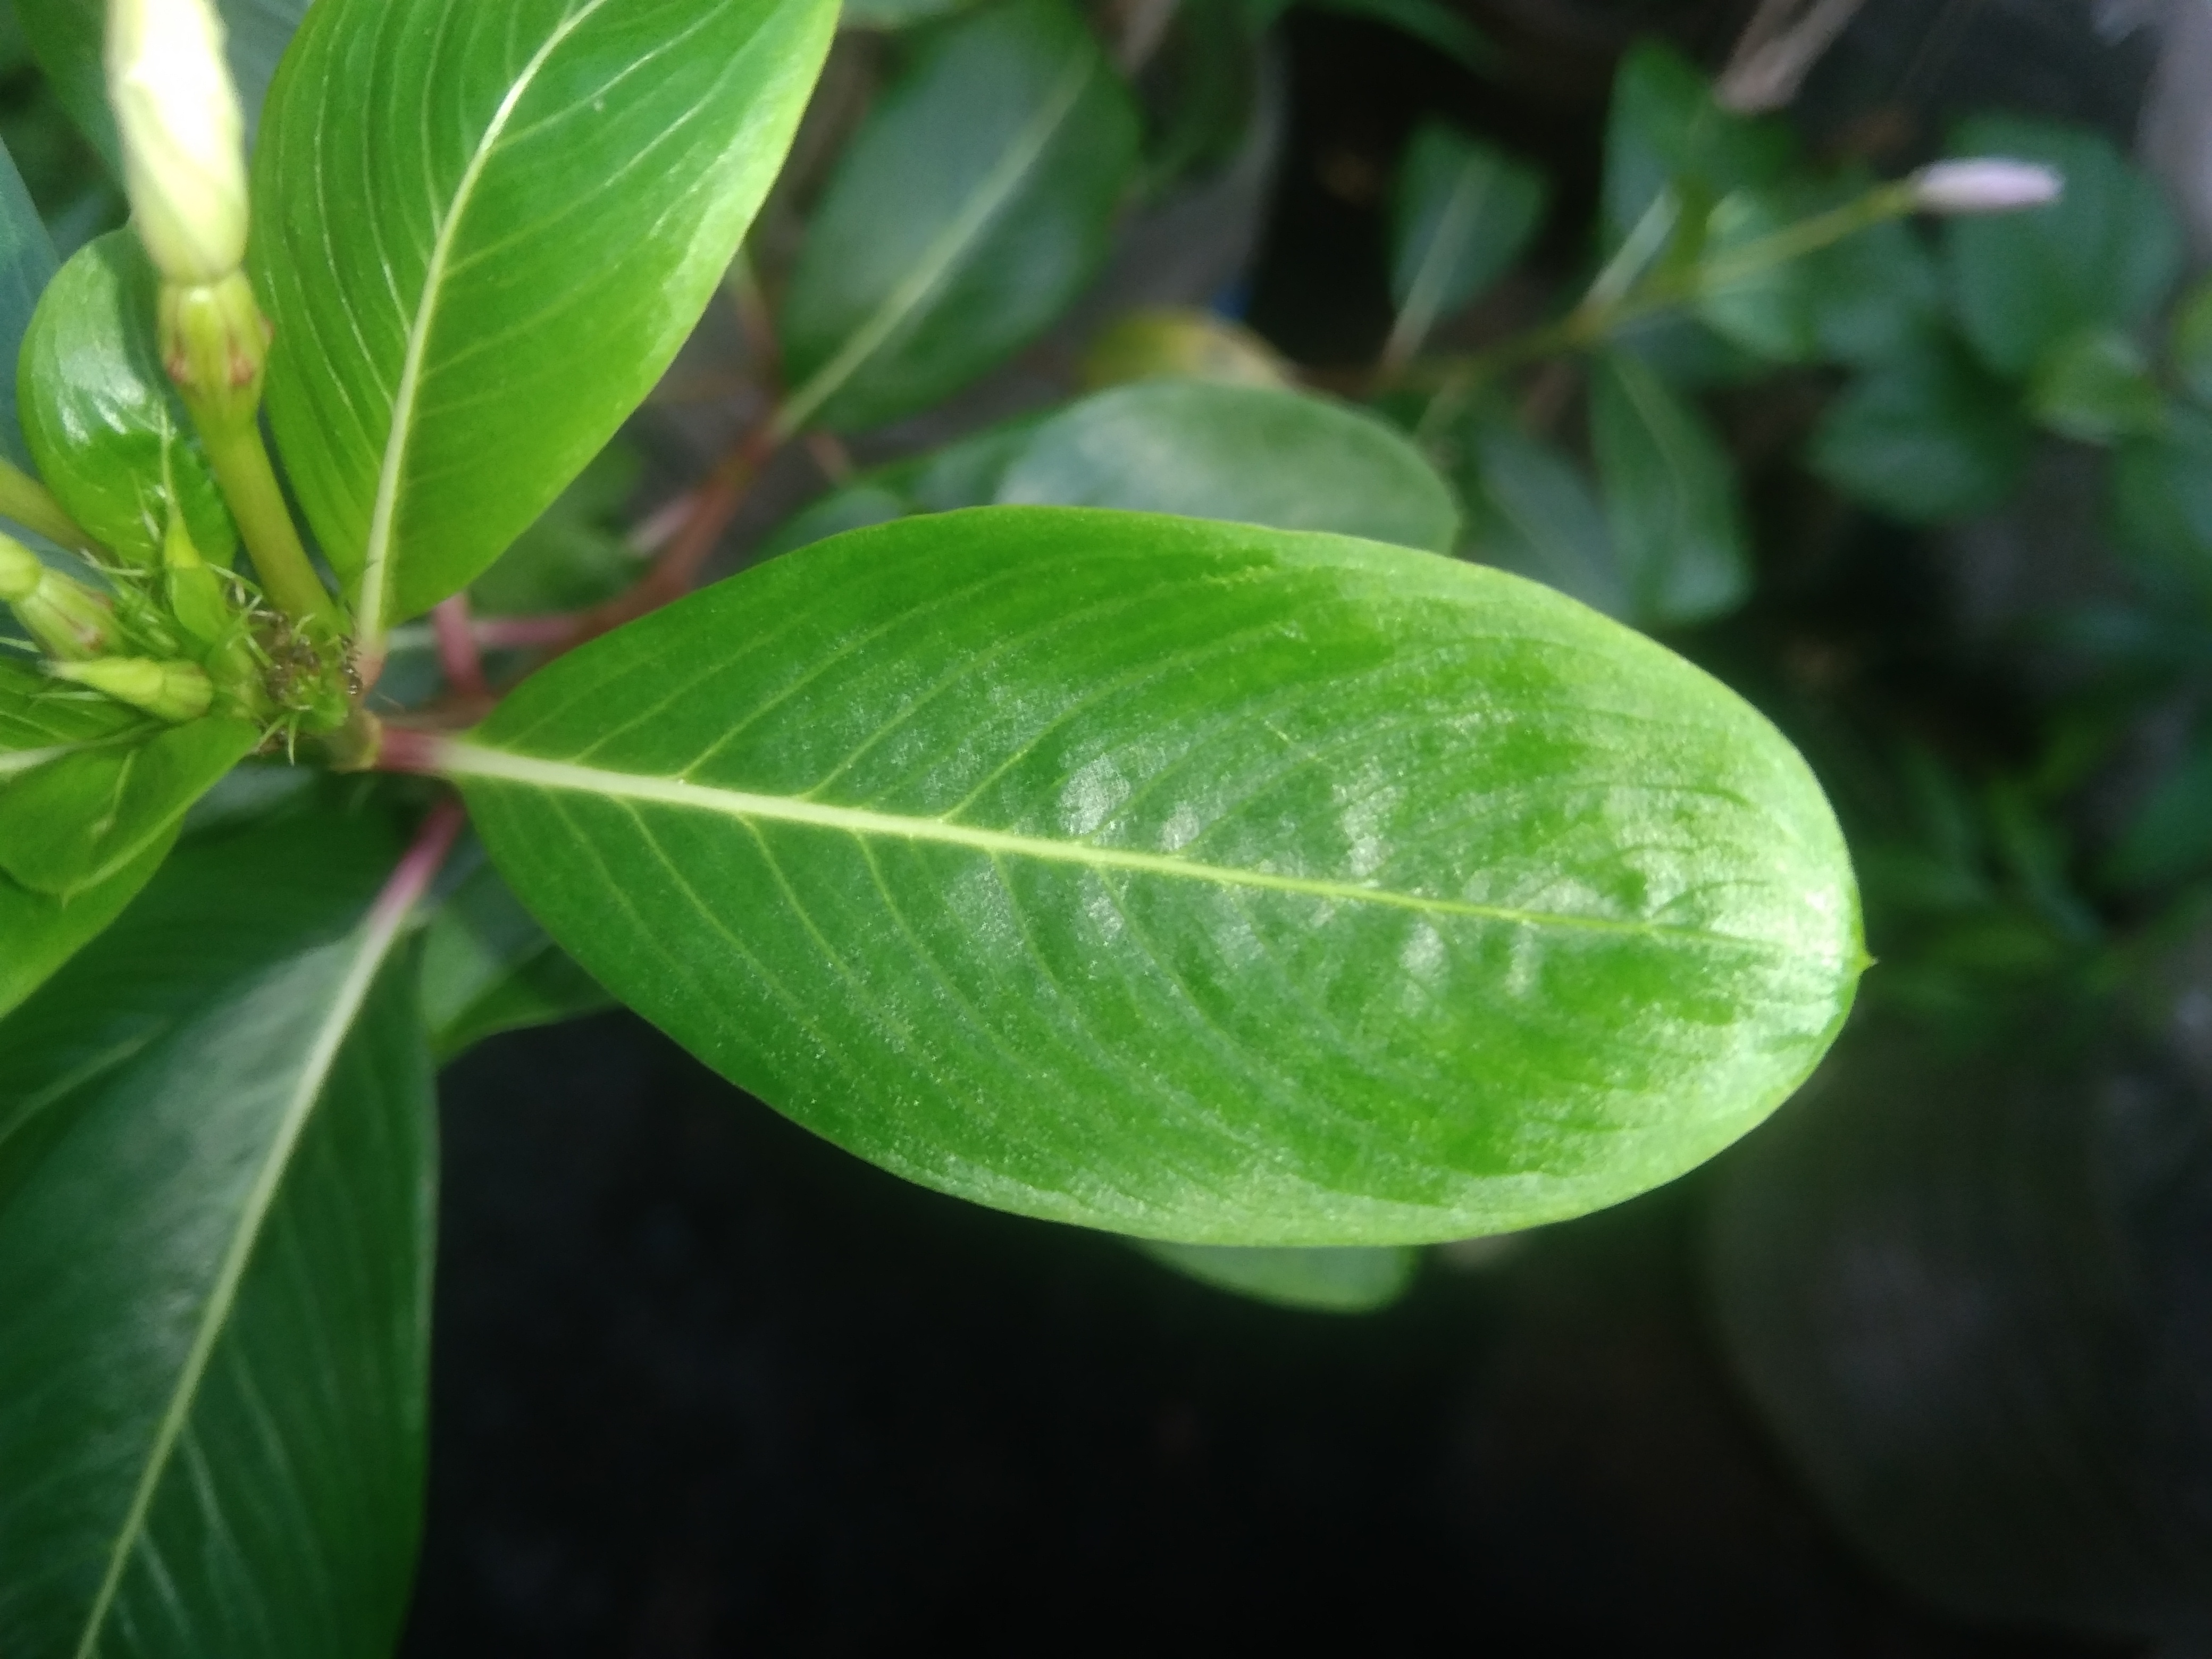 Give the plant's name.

rose periwinkle
